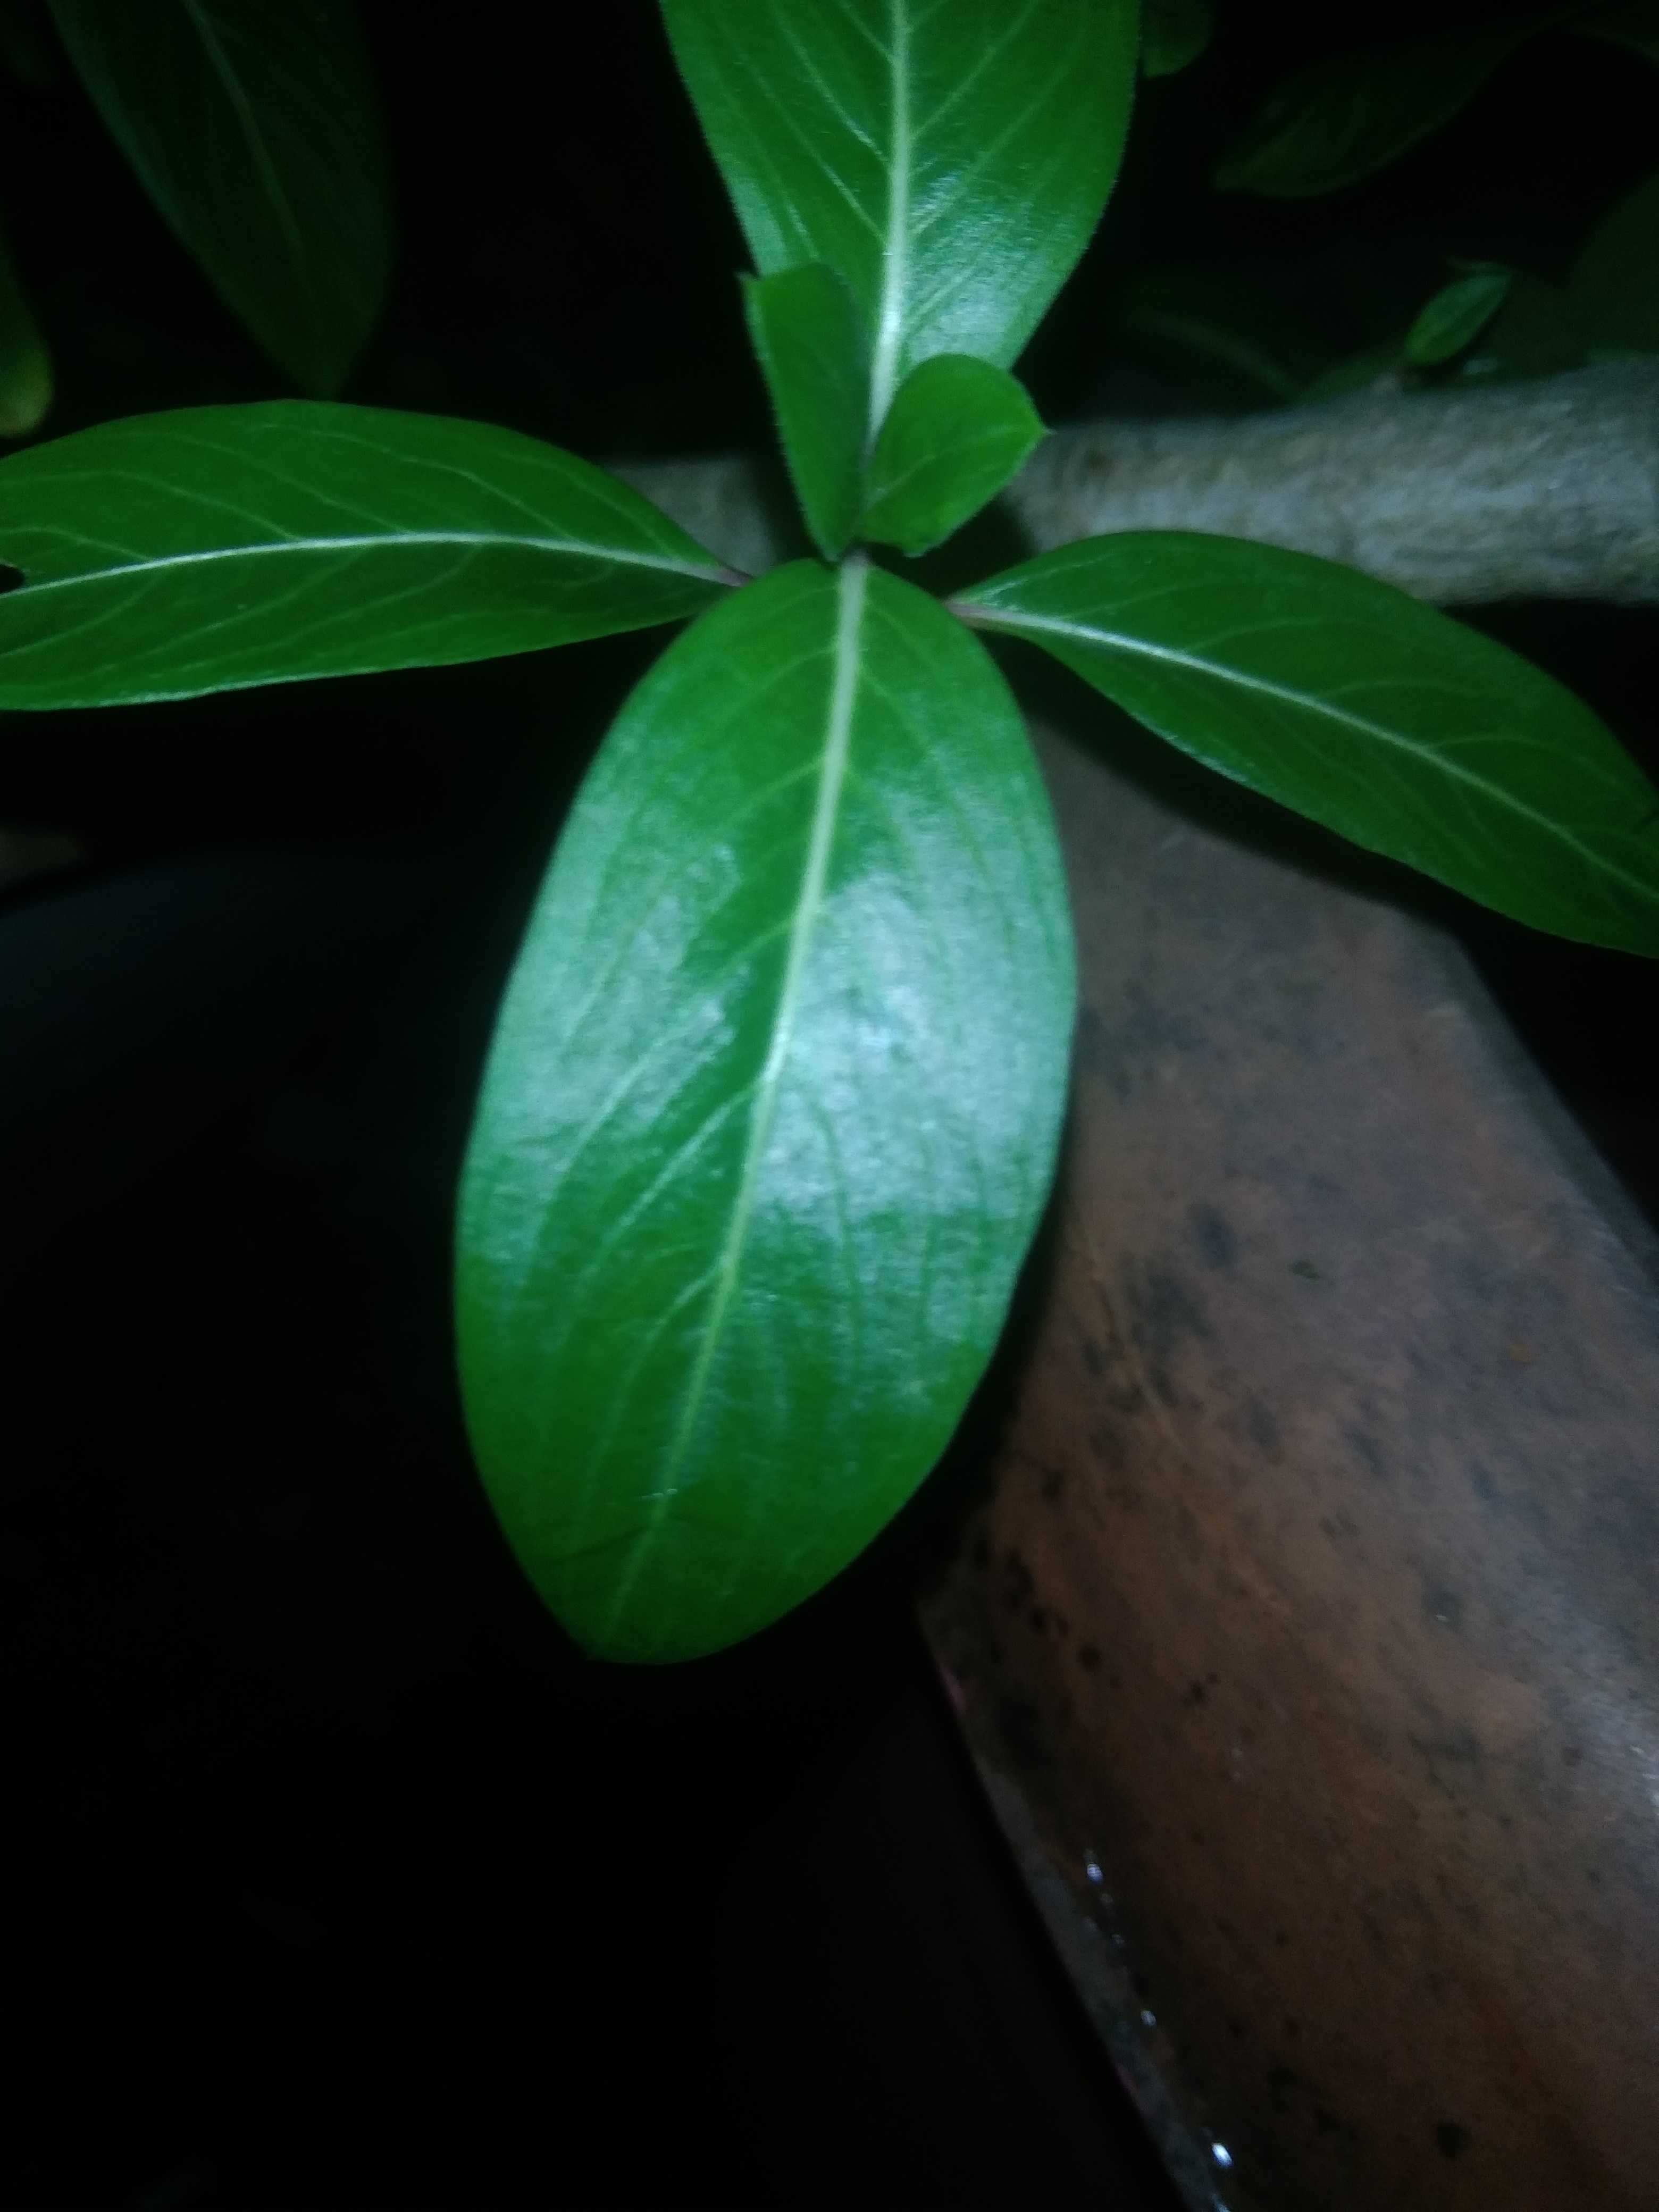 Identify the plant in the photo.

rose periwinkle
